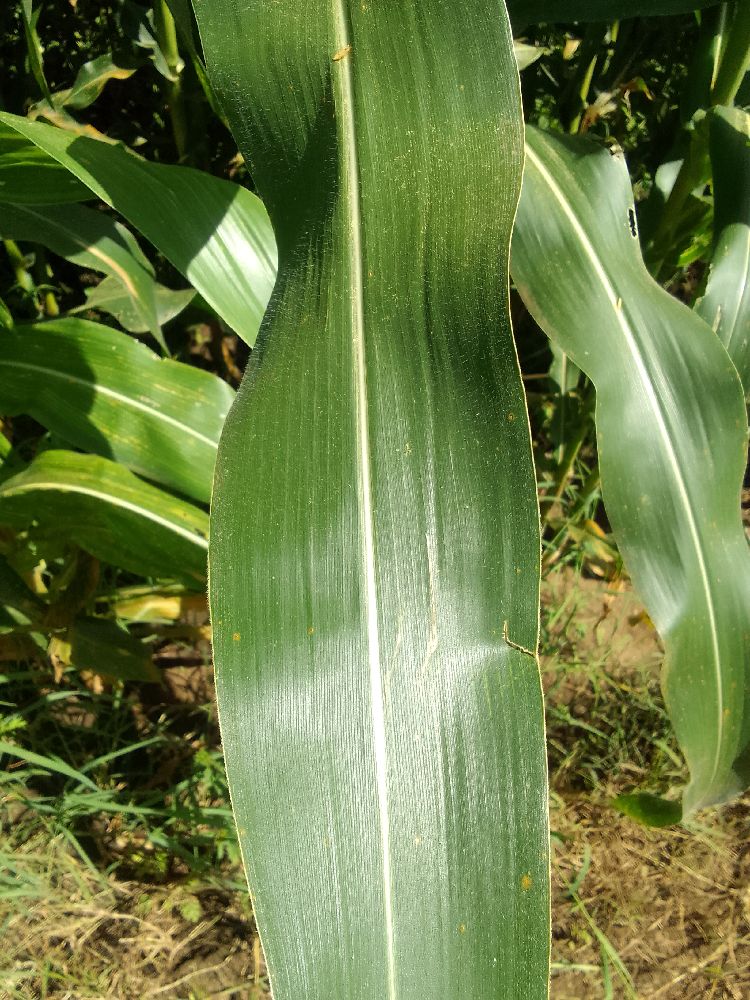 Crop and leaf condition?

maize, healthy
